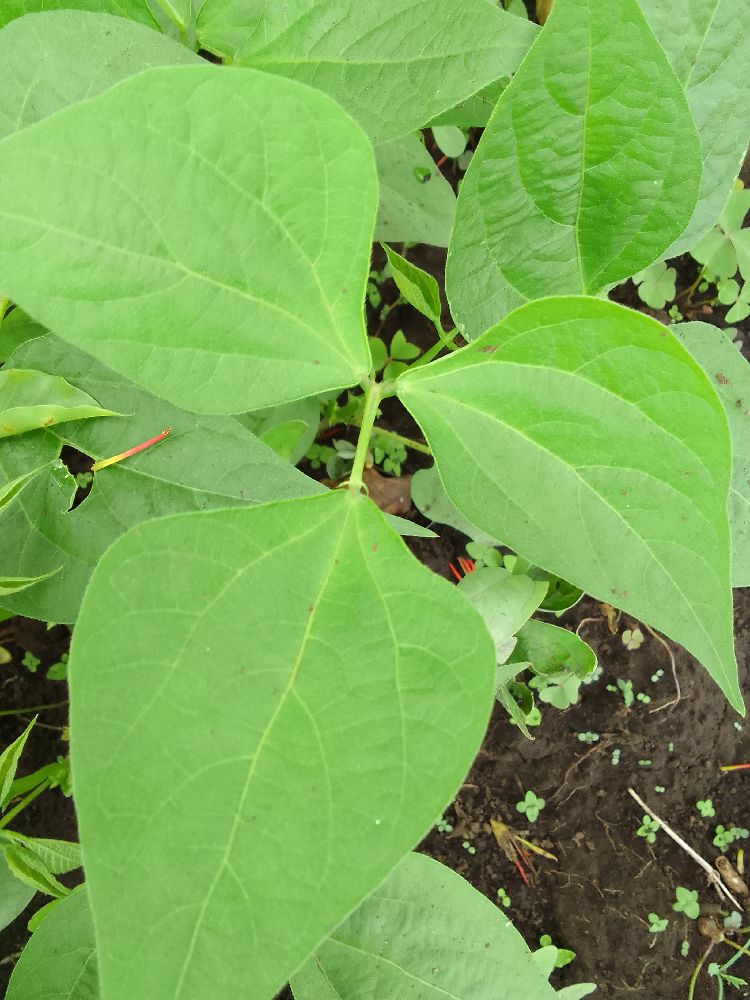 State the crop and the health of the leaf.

common bean, healthy
